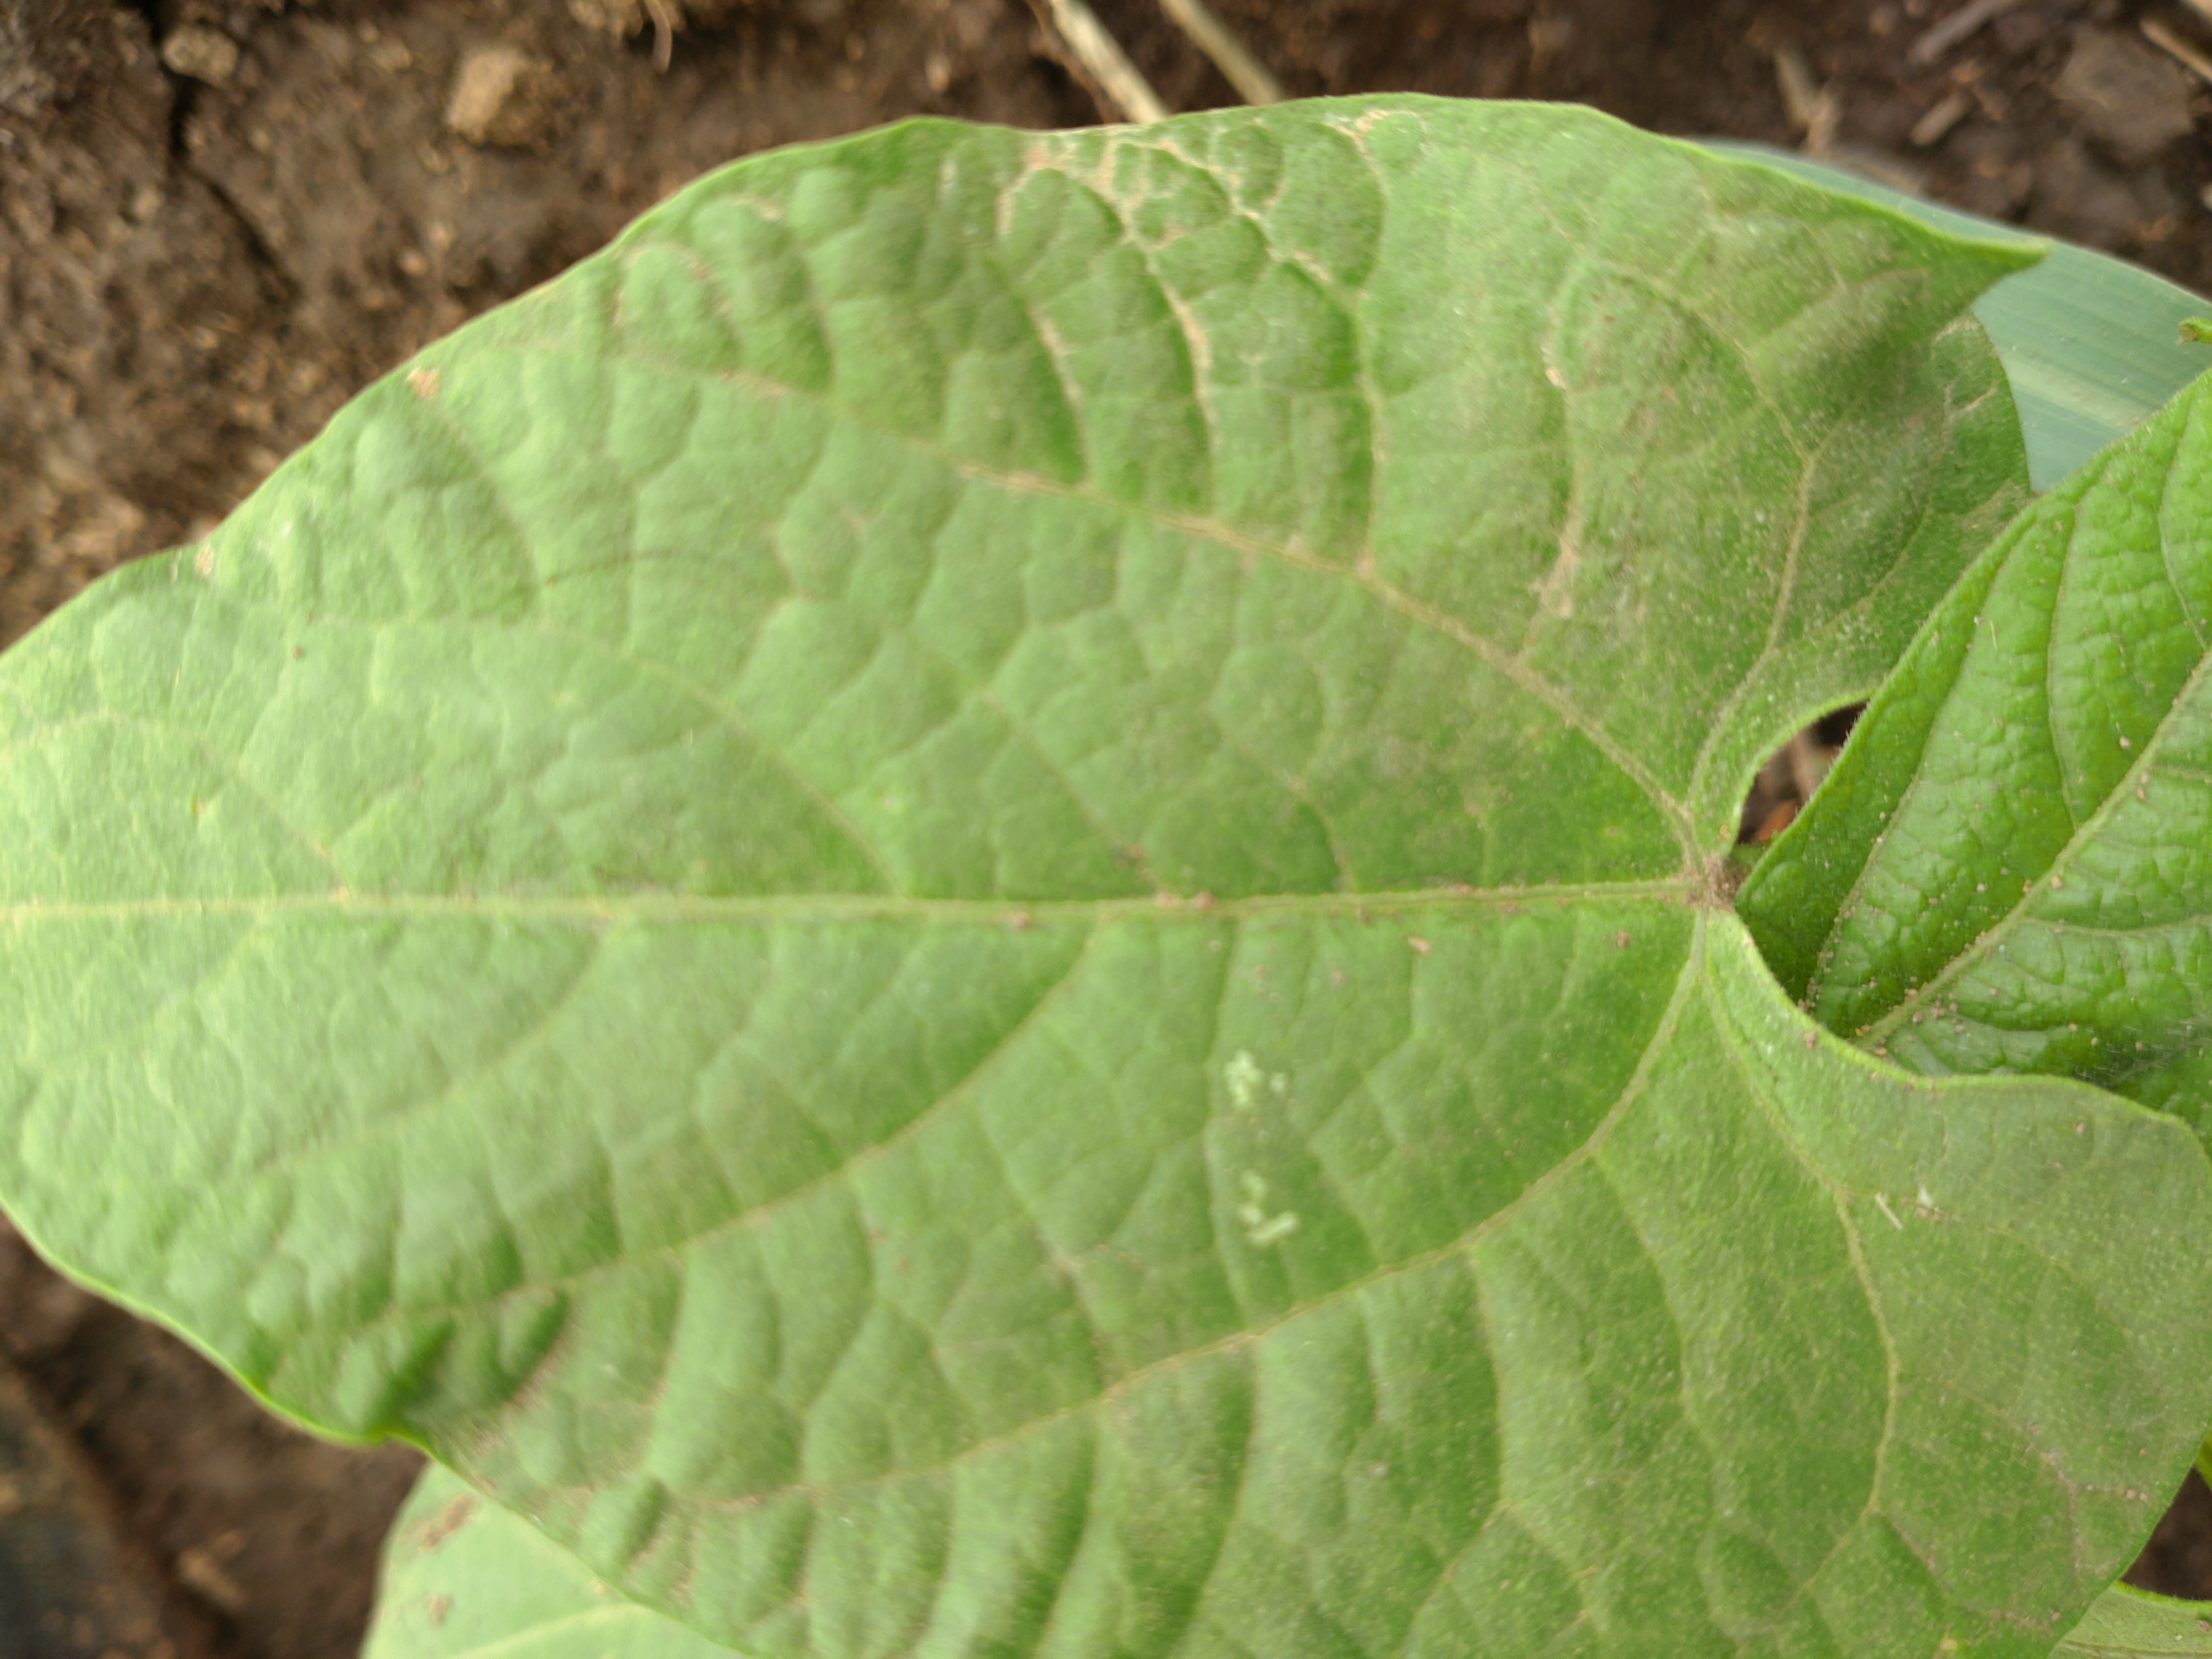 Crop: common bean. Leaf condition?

healthy
